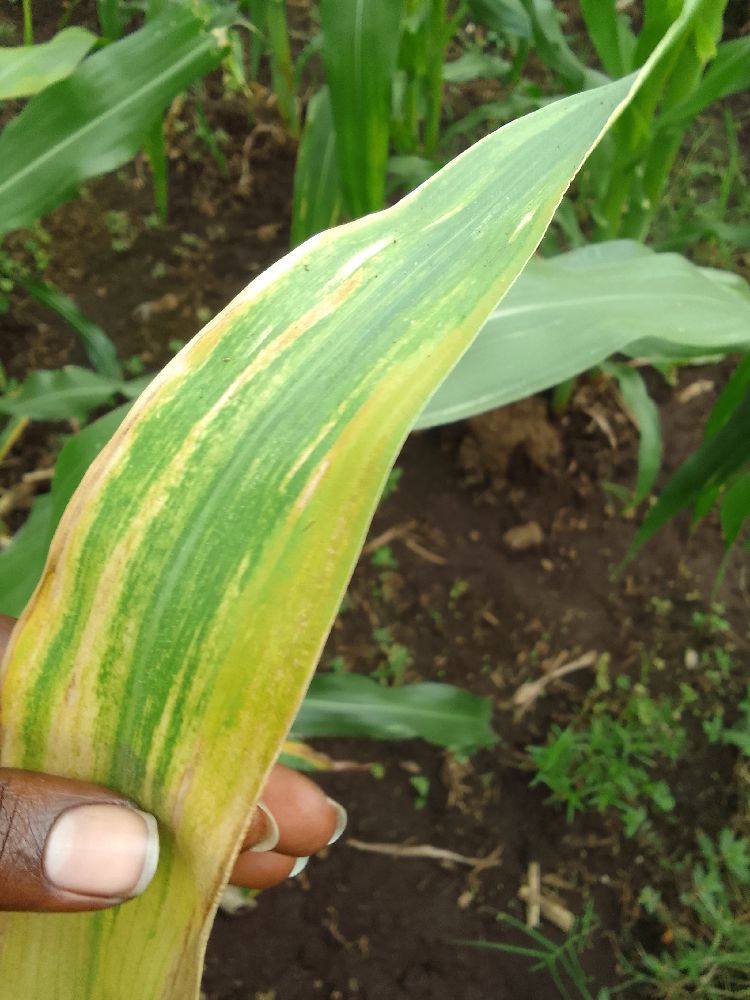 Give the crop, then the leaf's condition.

maize, maize lethal necrosis
